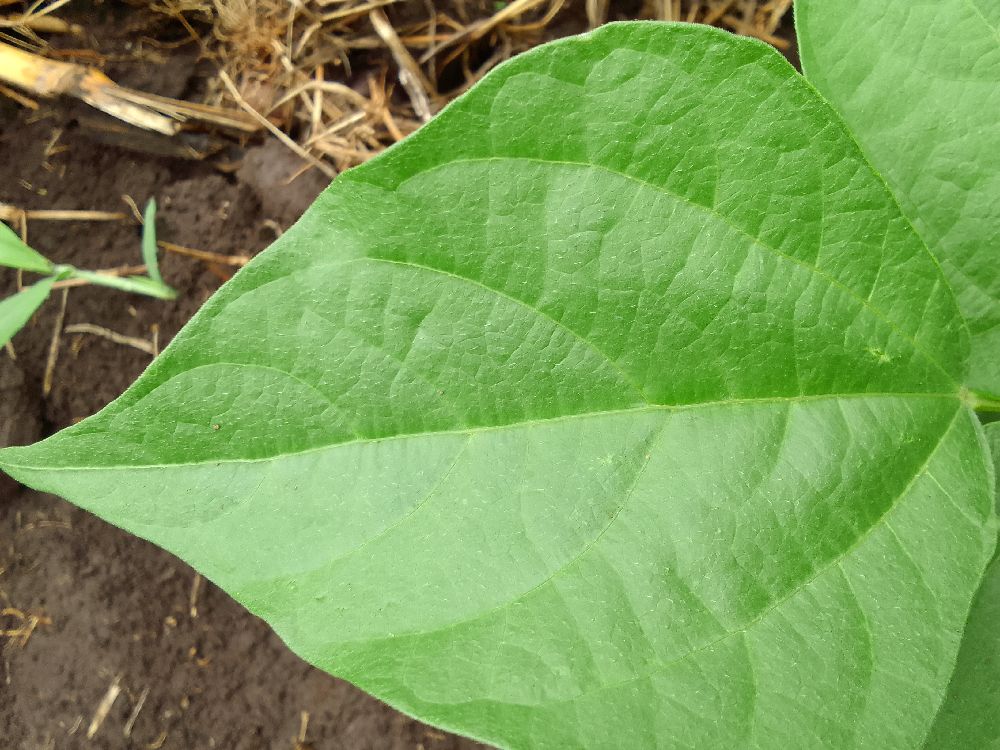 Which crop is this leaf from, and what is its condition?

common bean, healthy
